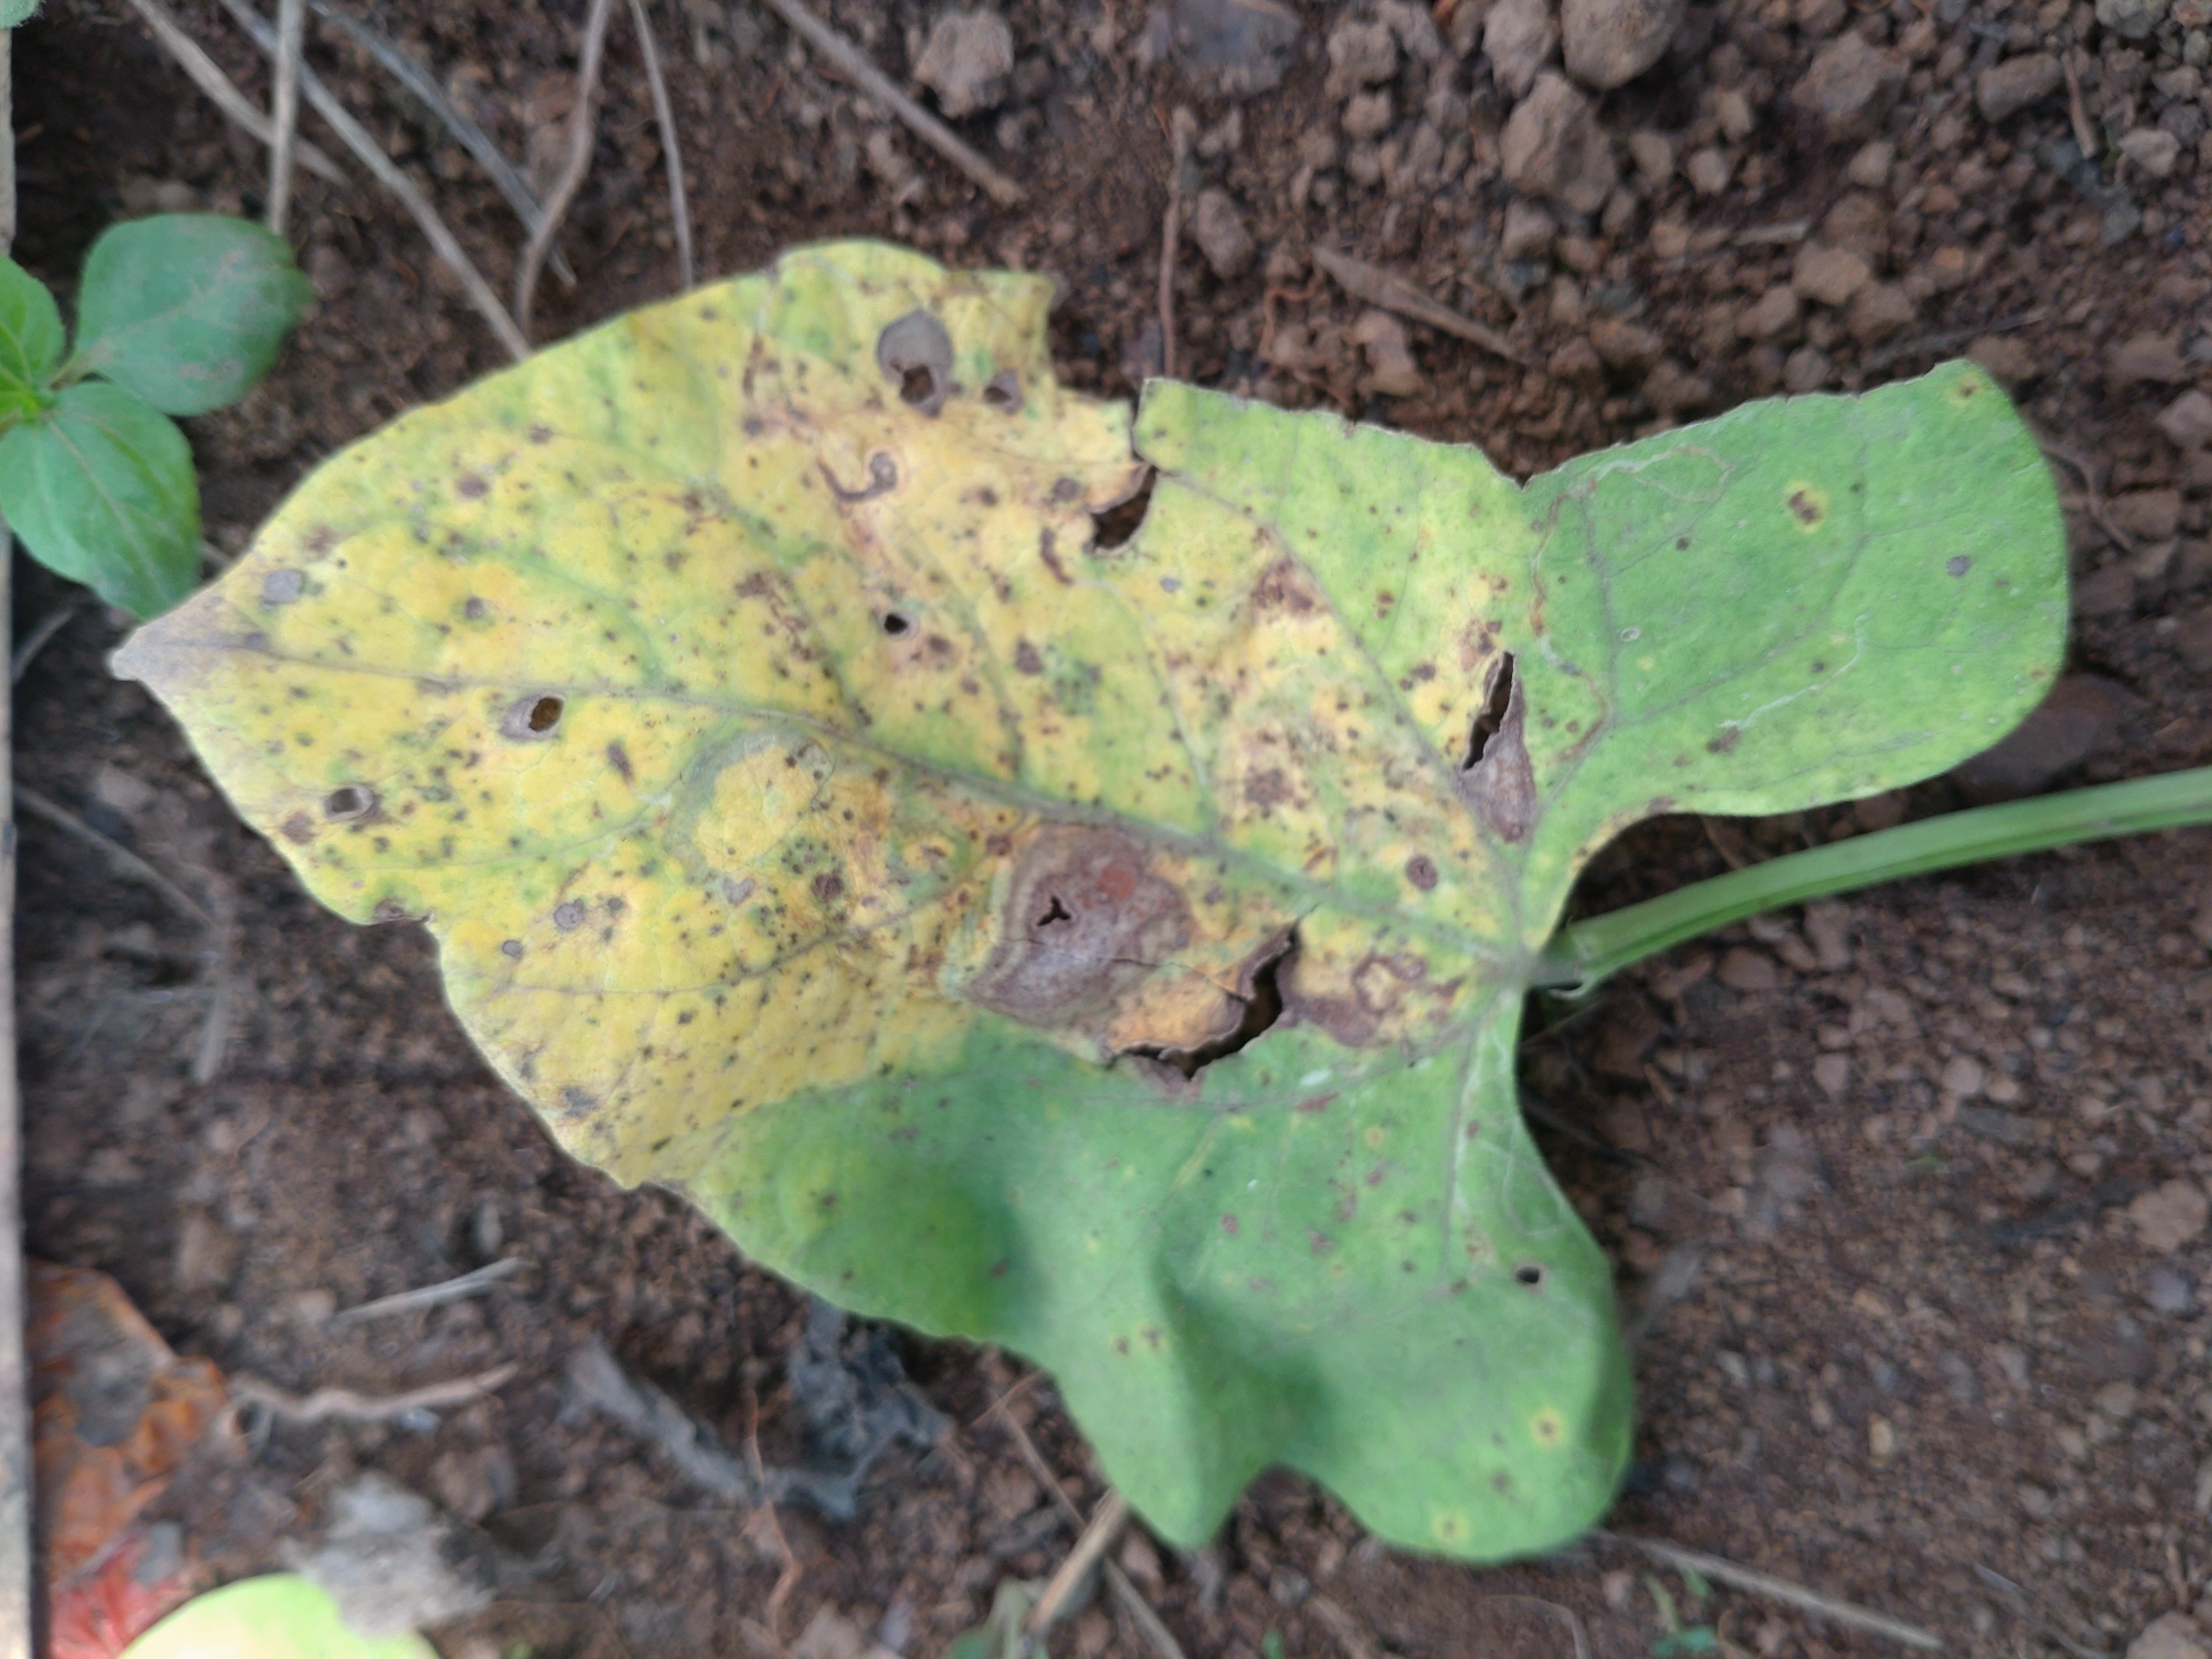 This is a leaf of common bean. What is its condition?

rust
